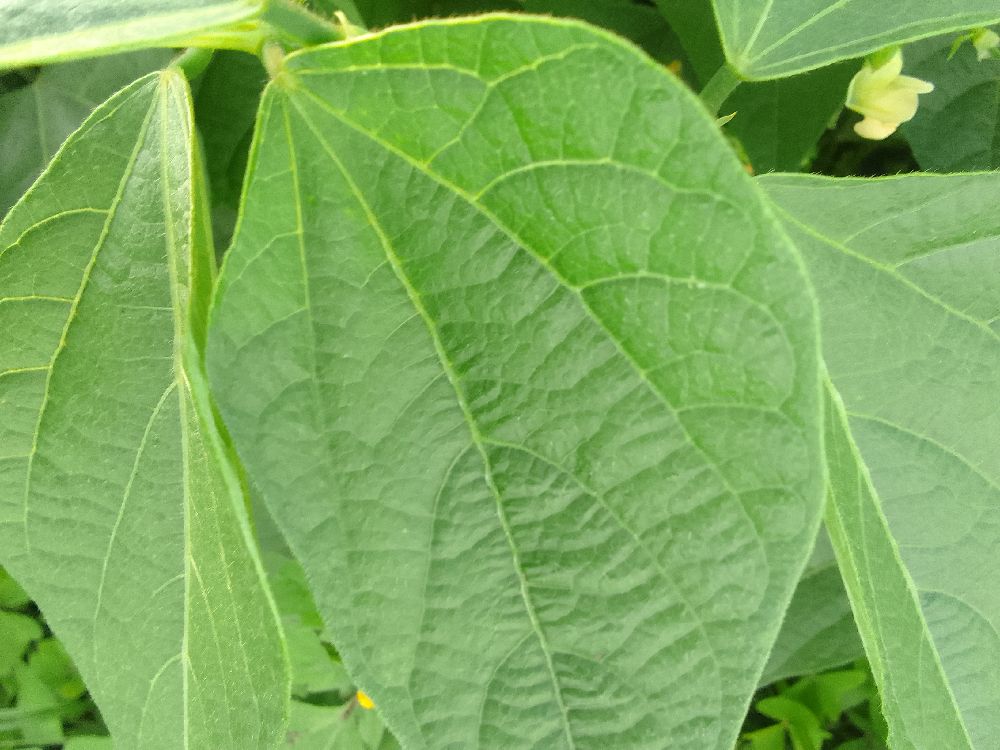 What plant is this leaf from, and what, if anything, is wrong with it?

common bean, healthy
